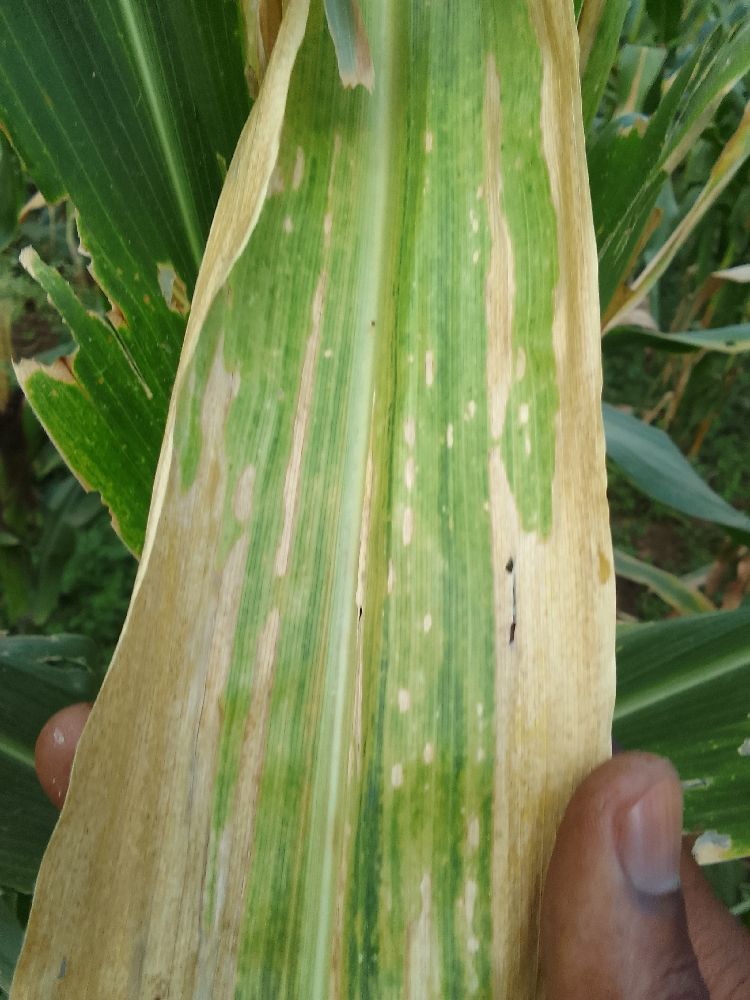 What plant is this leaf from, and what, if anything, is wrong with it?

maize, maize lethal necrosis
